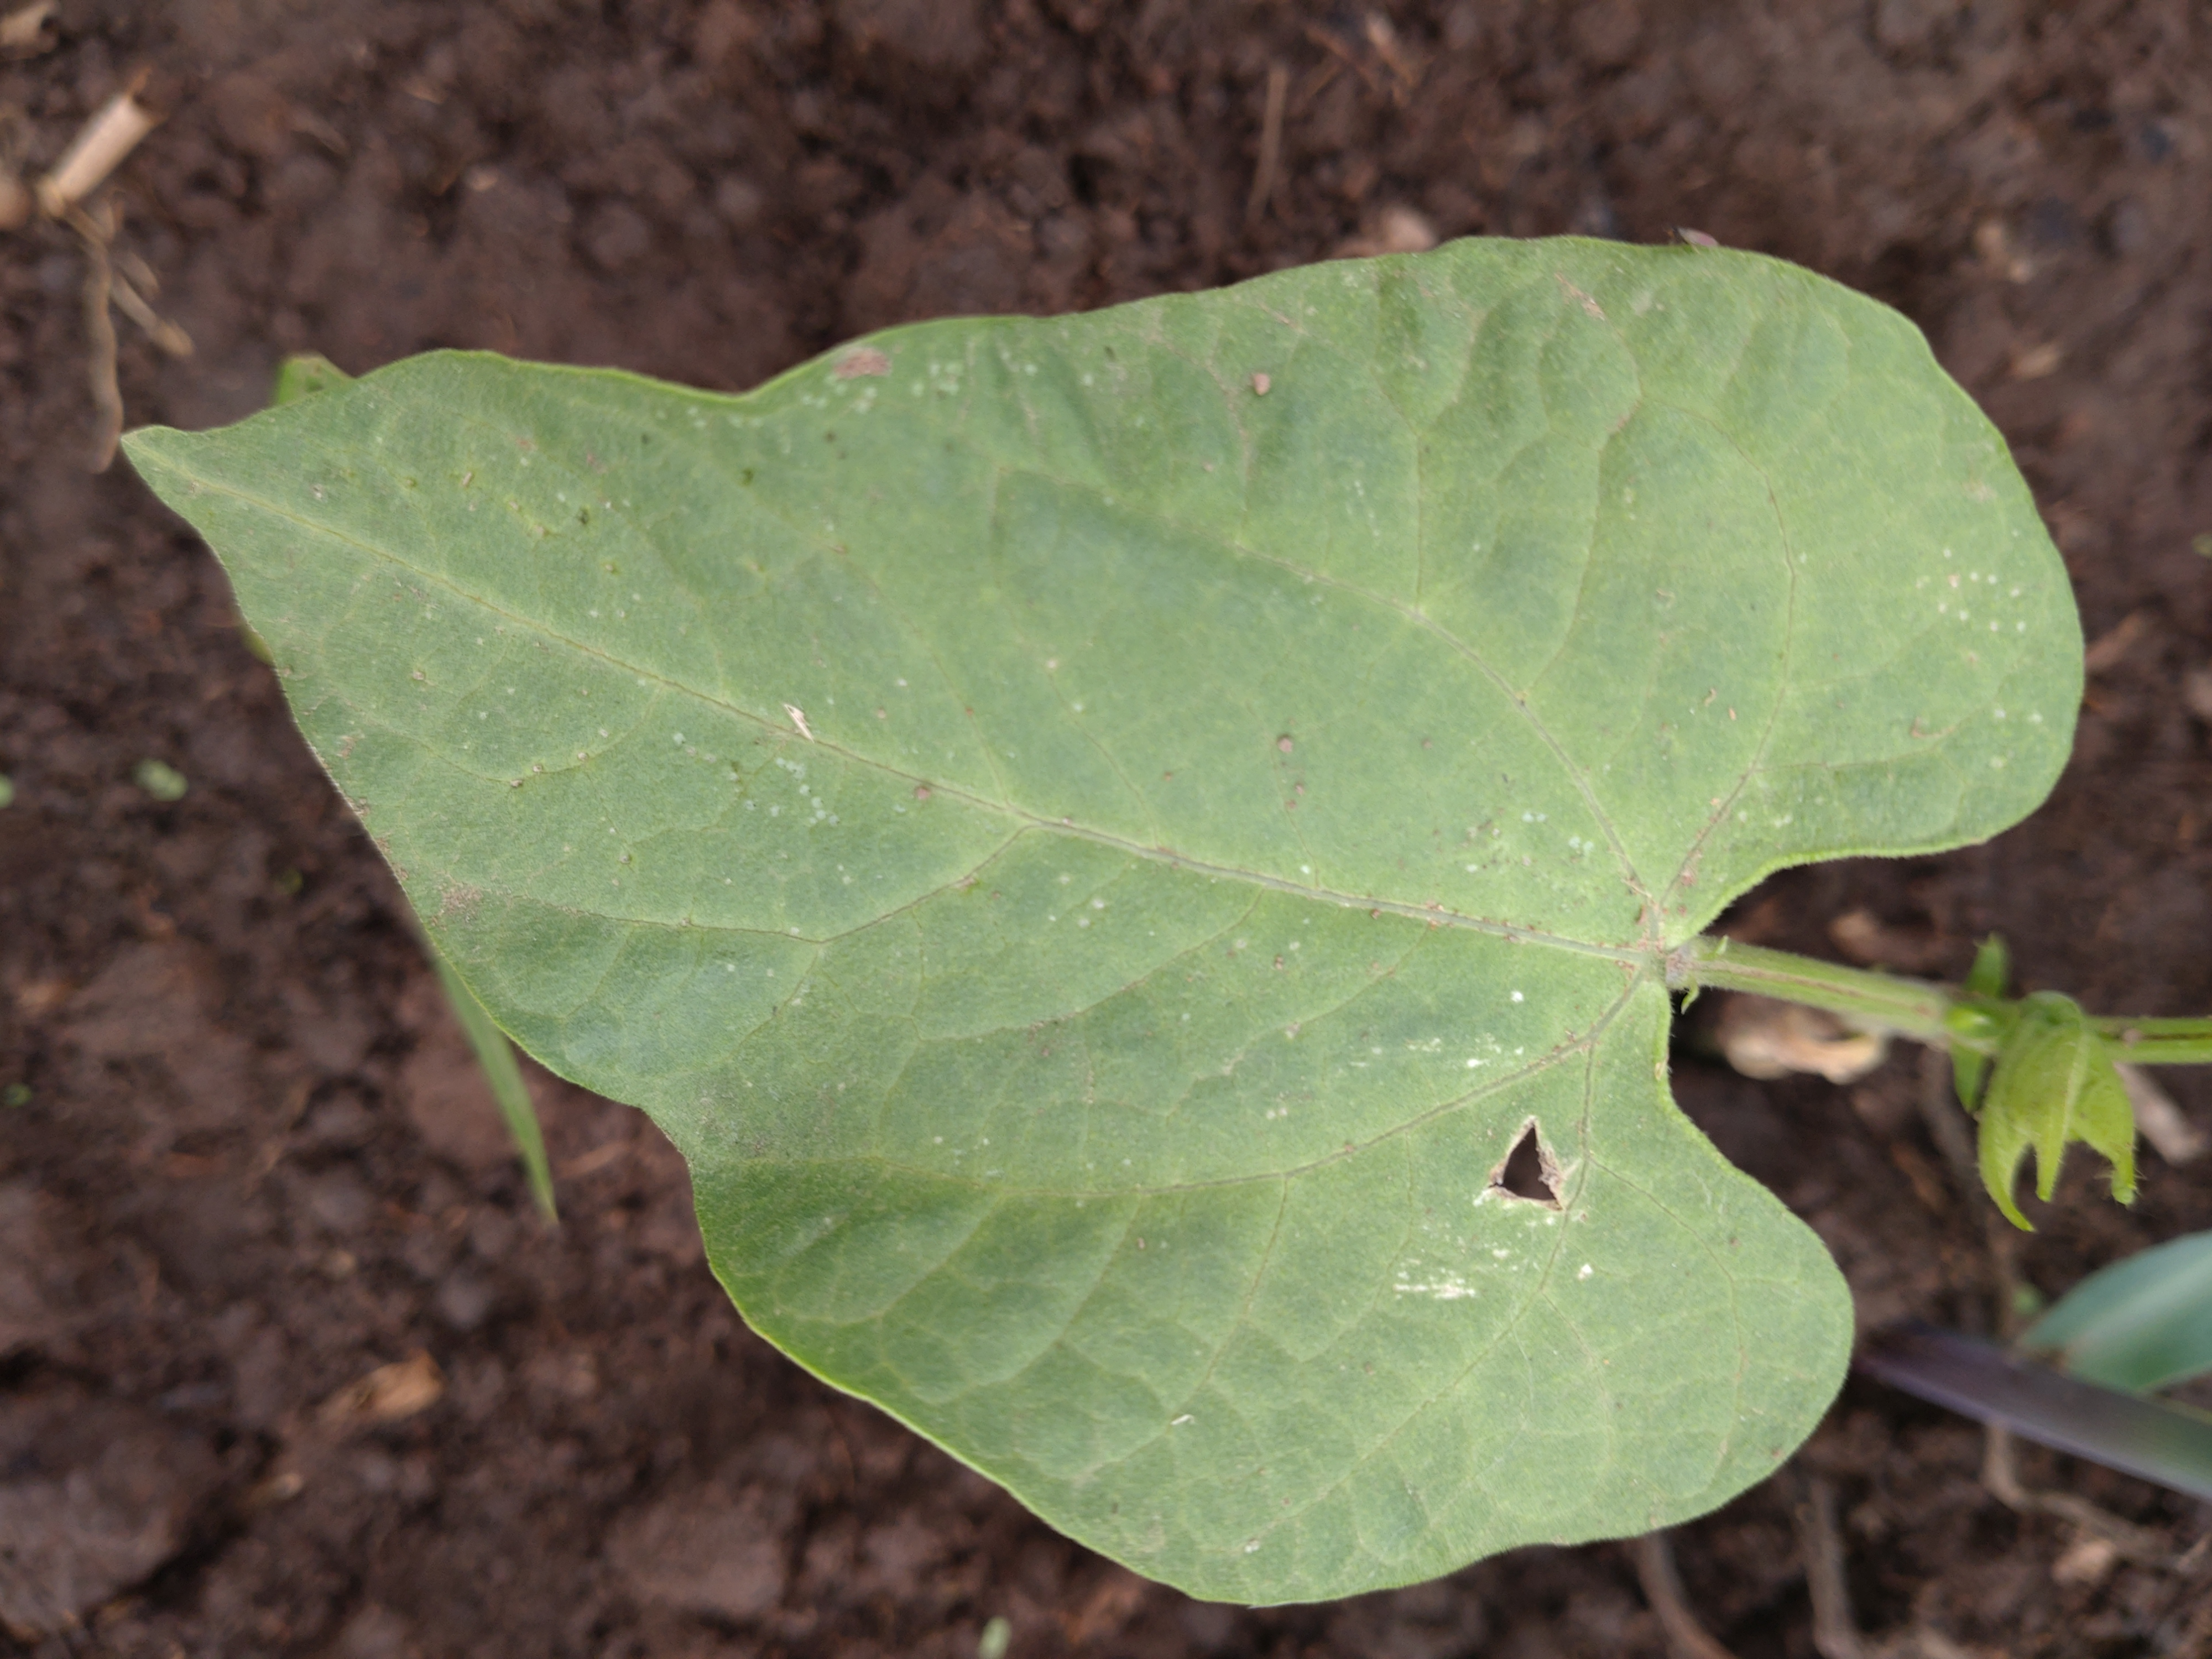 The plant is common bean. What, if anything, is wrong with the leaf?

healthy
